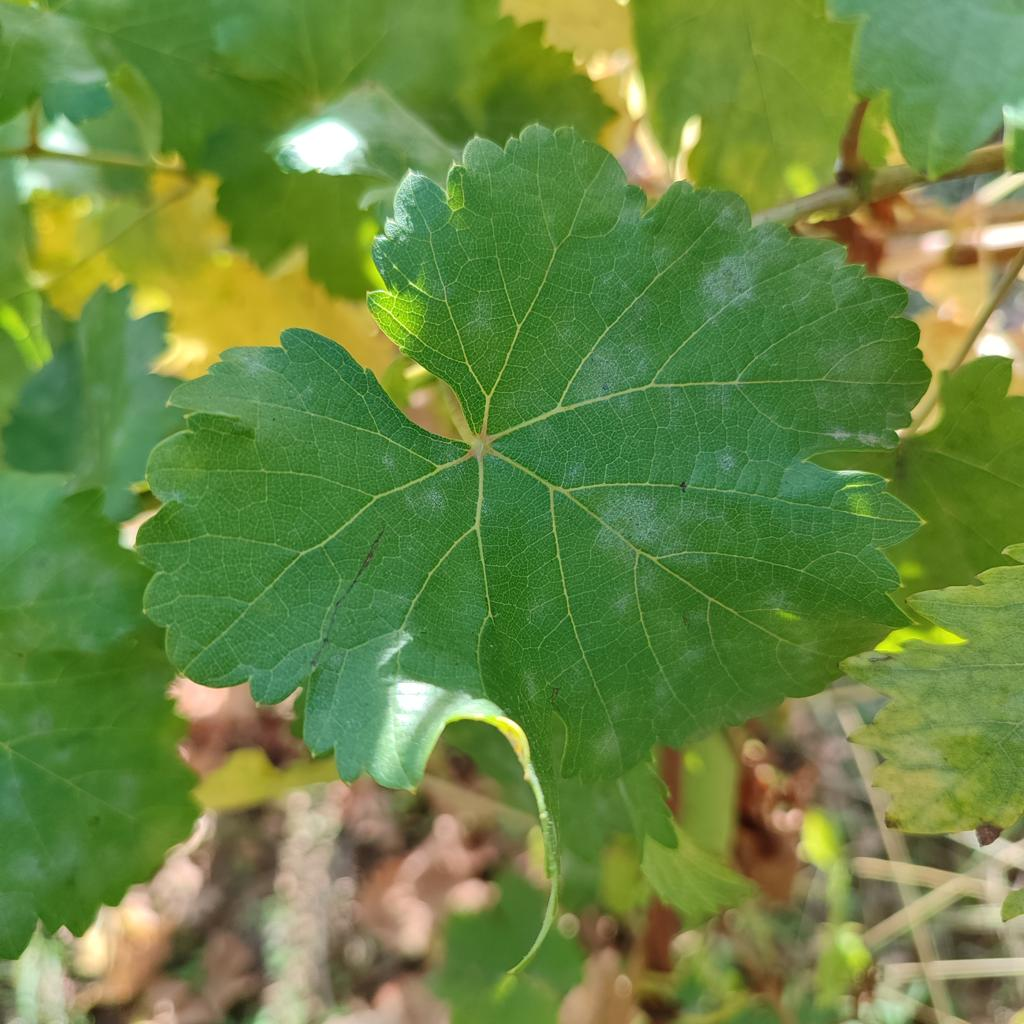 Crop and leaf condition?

grapevine, powdery mildew
